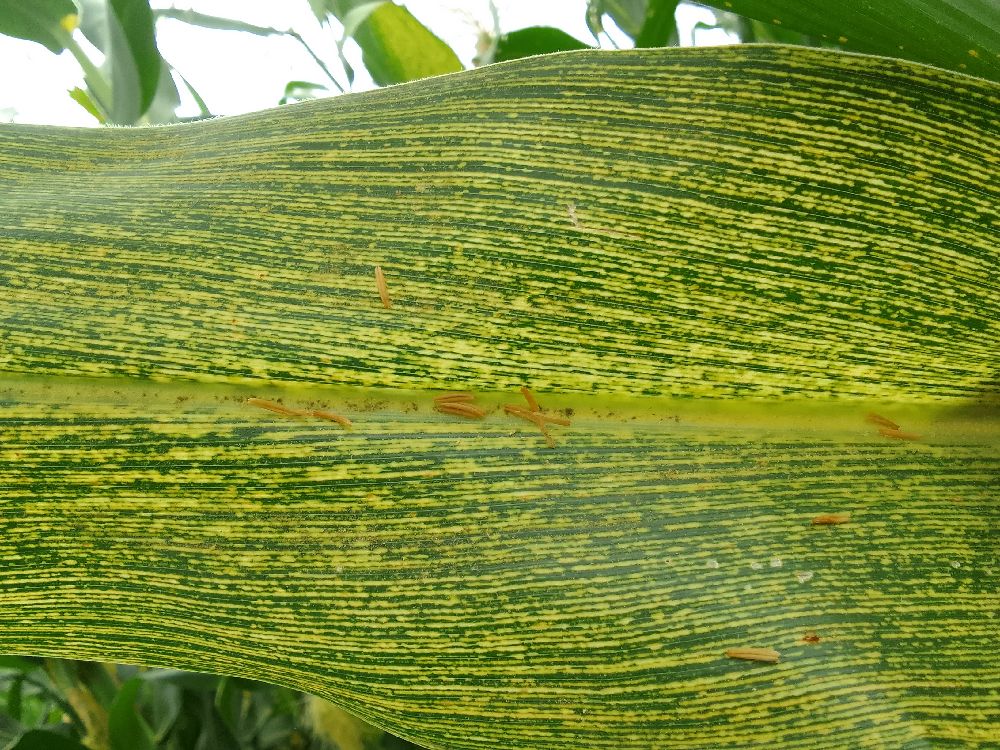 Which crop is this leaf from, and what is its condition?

maize, maize streak virus
